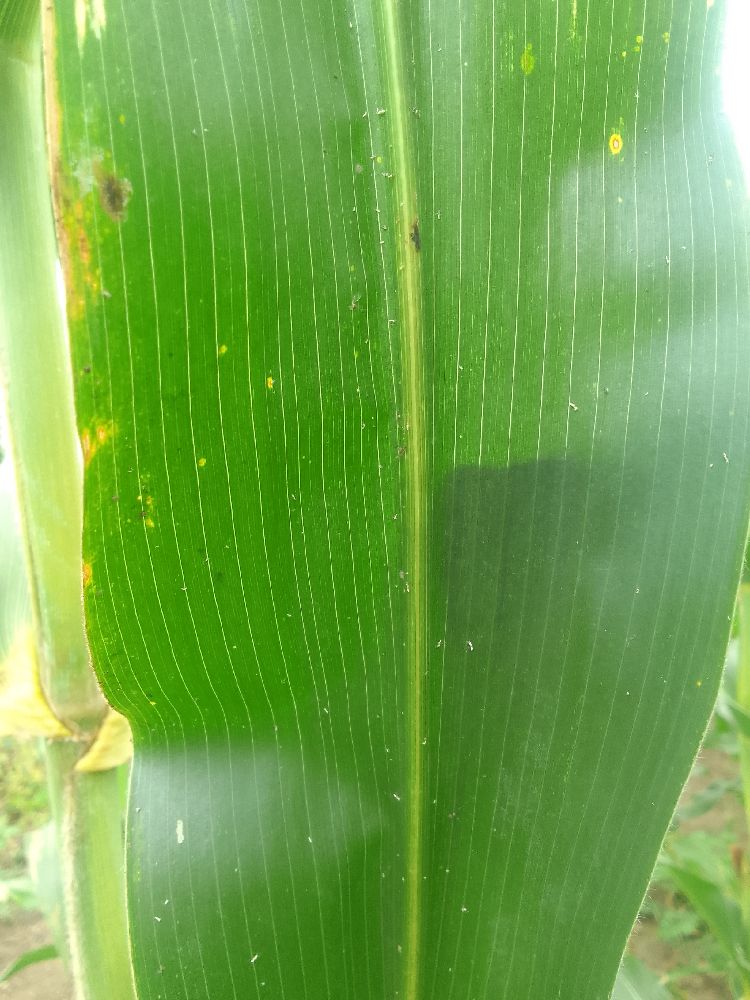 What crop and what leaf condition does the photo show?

maize, healthy
